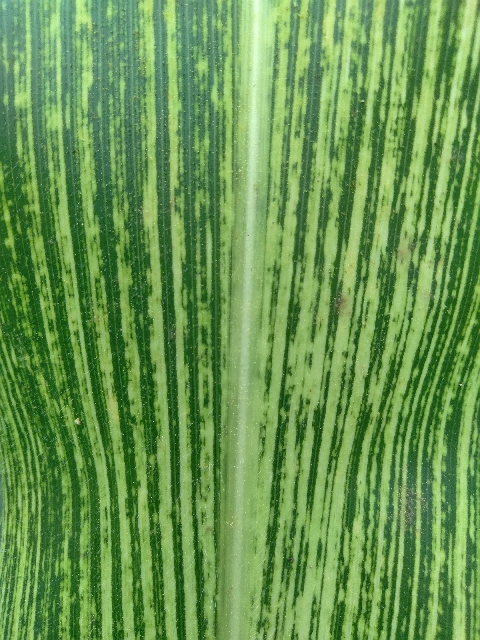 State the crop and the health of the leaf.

maize, maize streak virus
